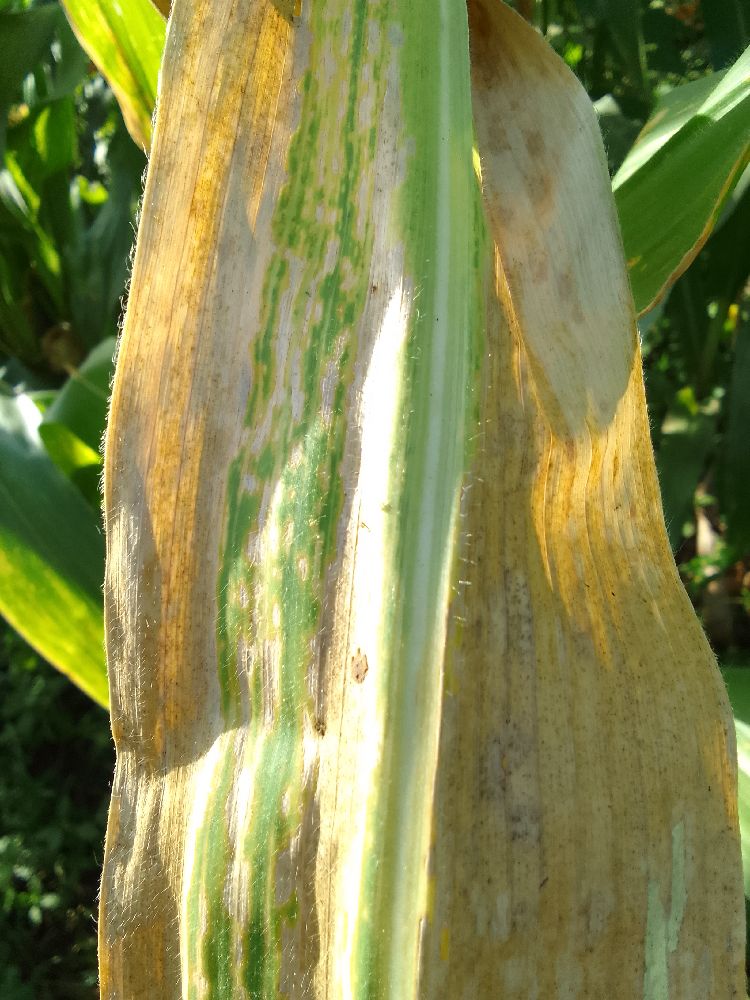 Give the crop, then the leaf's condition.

maize, maize lethal necrosis
